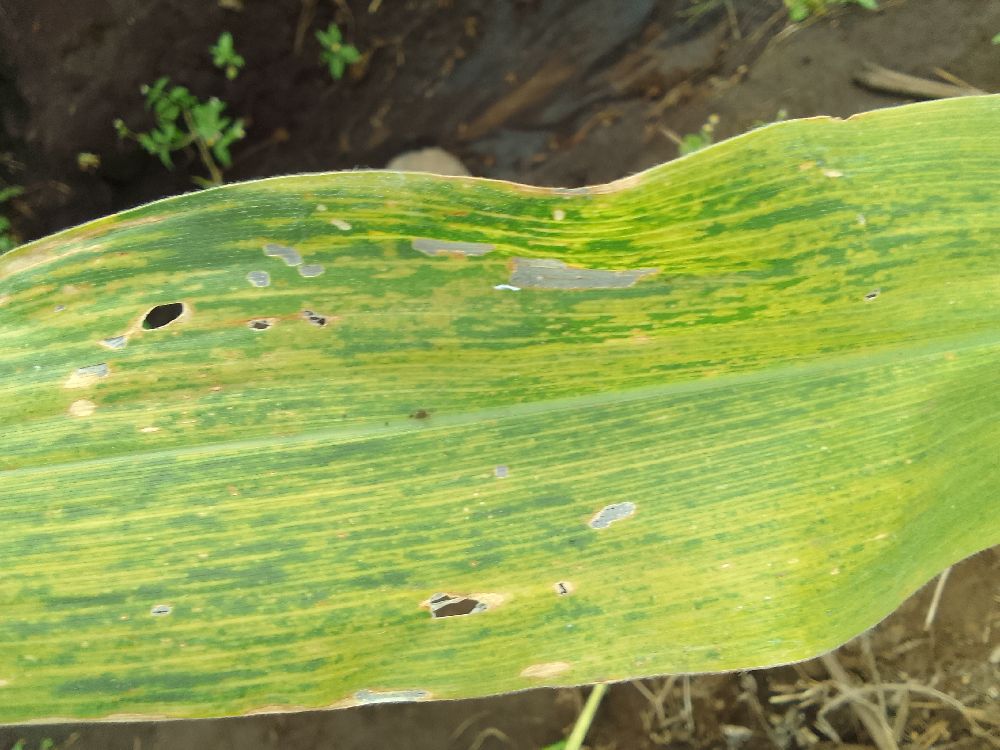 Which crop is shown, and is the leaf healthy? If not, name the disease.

maize, maize lethal necrosis
